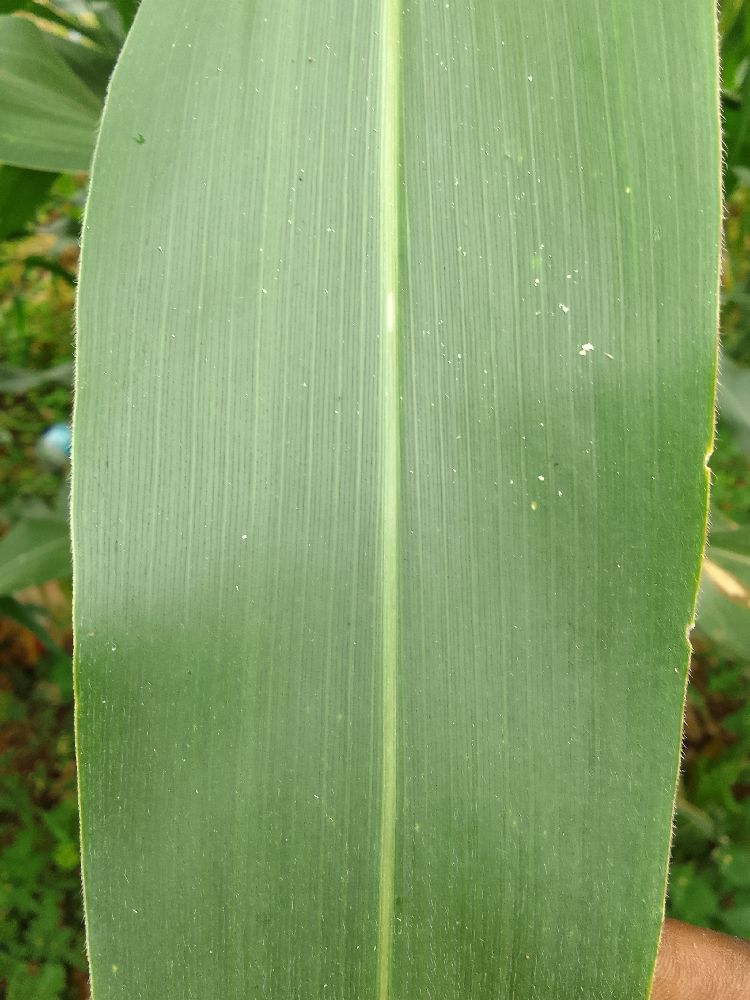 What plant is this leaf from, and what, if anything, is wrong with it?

maize, healthy
